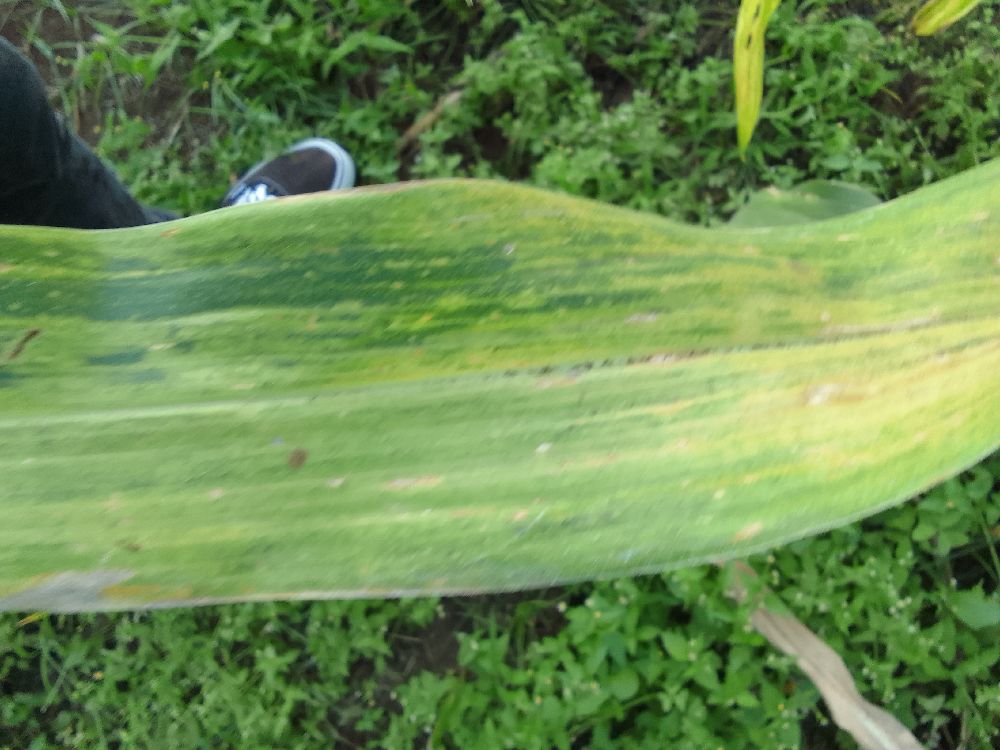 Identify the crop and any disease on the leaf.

maize, maize lethal necrosis
